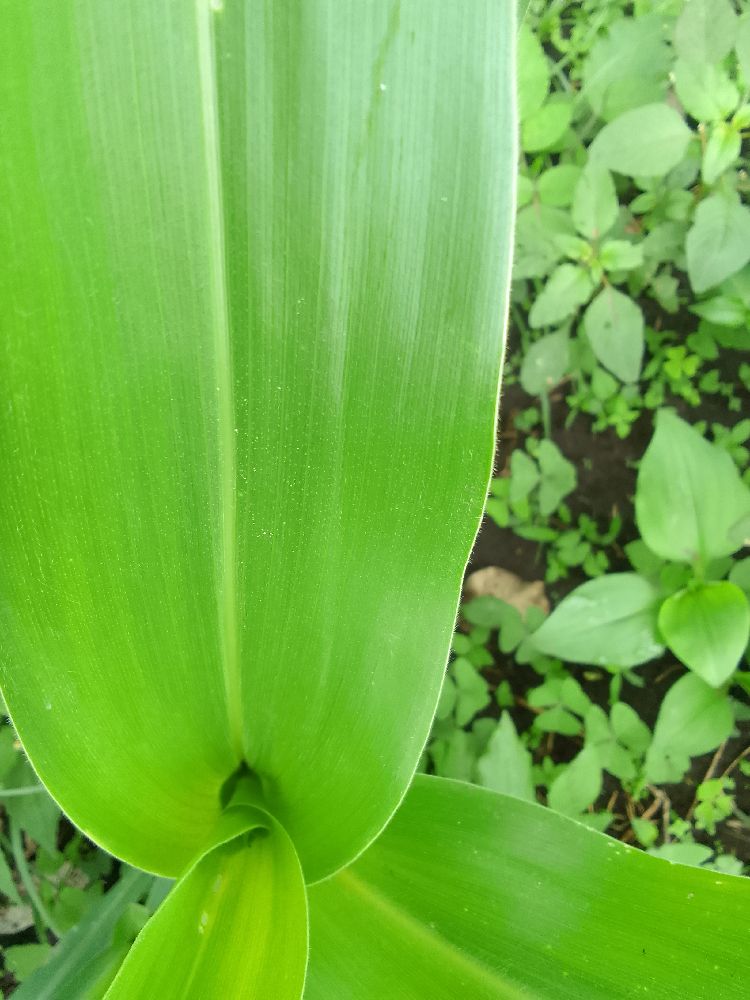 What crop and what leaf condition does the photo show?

maize, healthy
